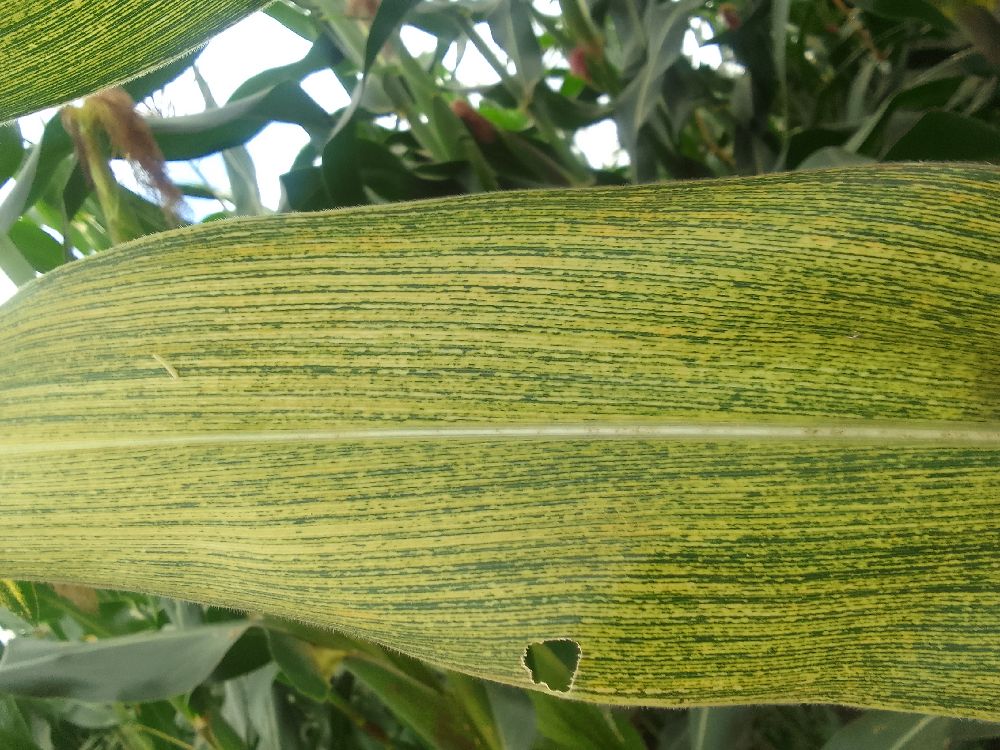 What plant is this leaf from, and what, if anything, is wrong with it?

maize, maize streak virus
